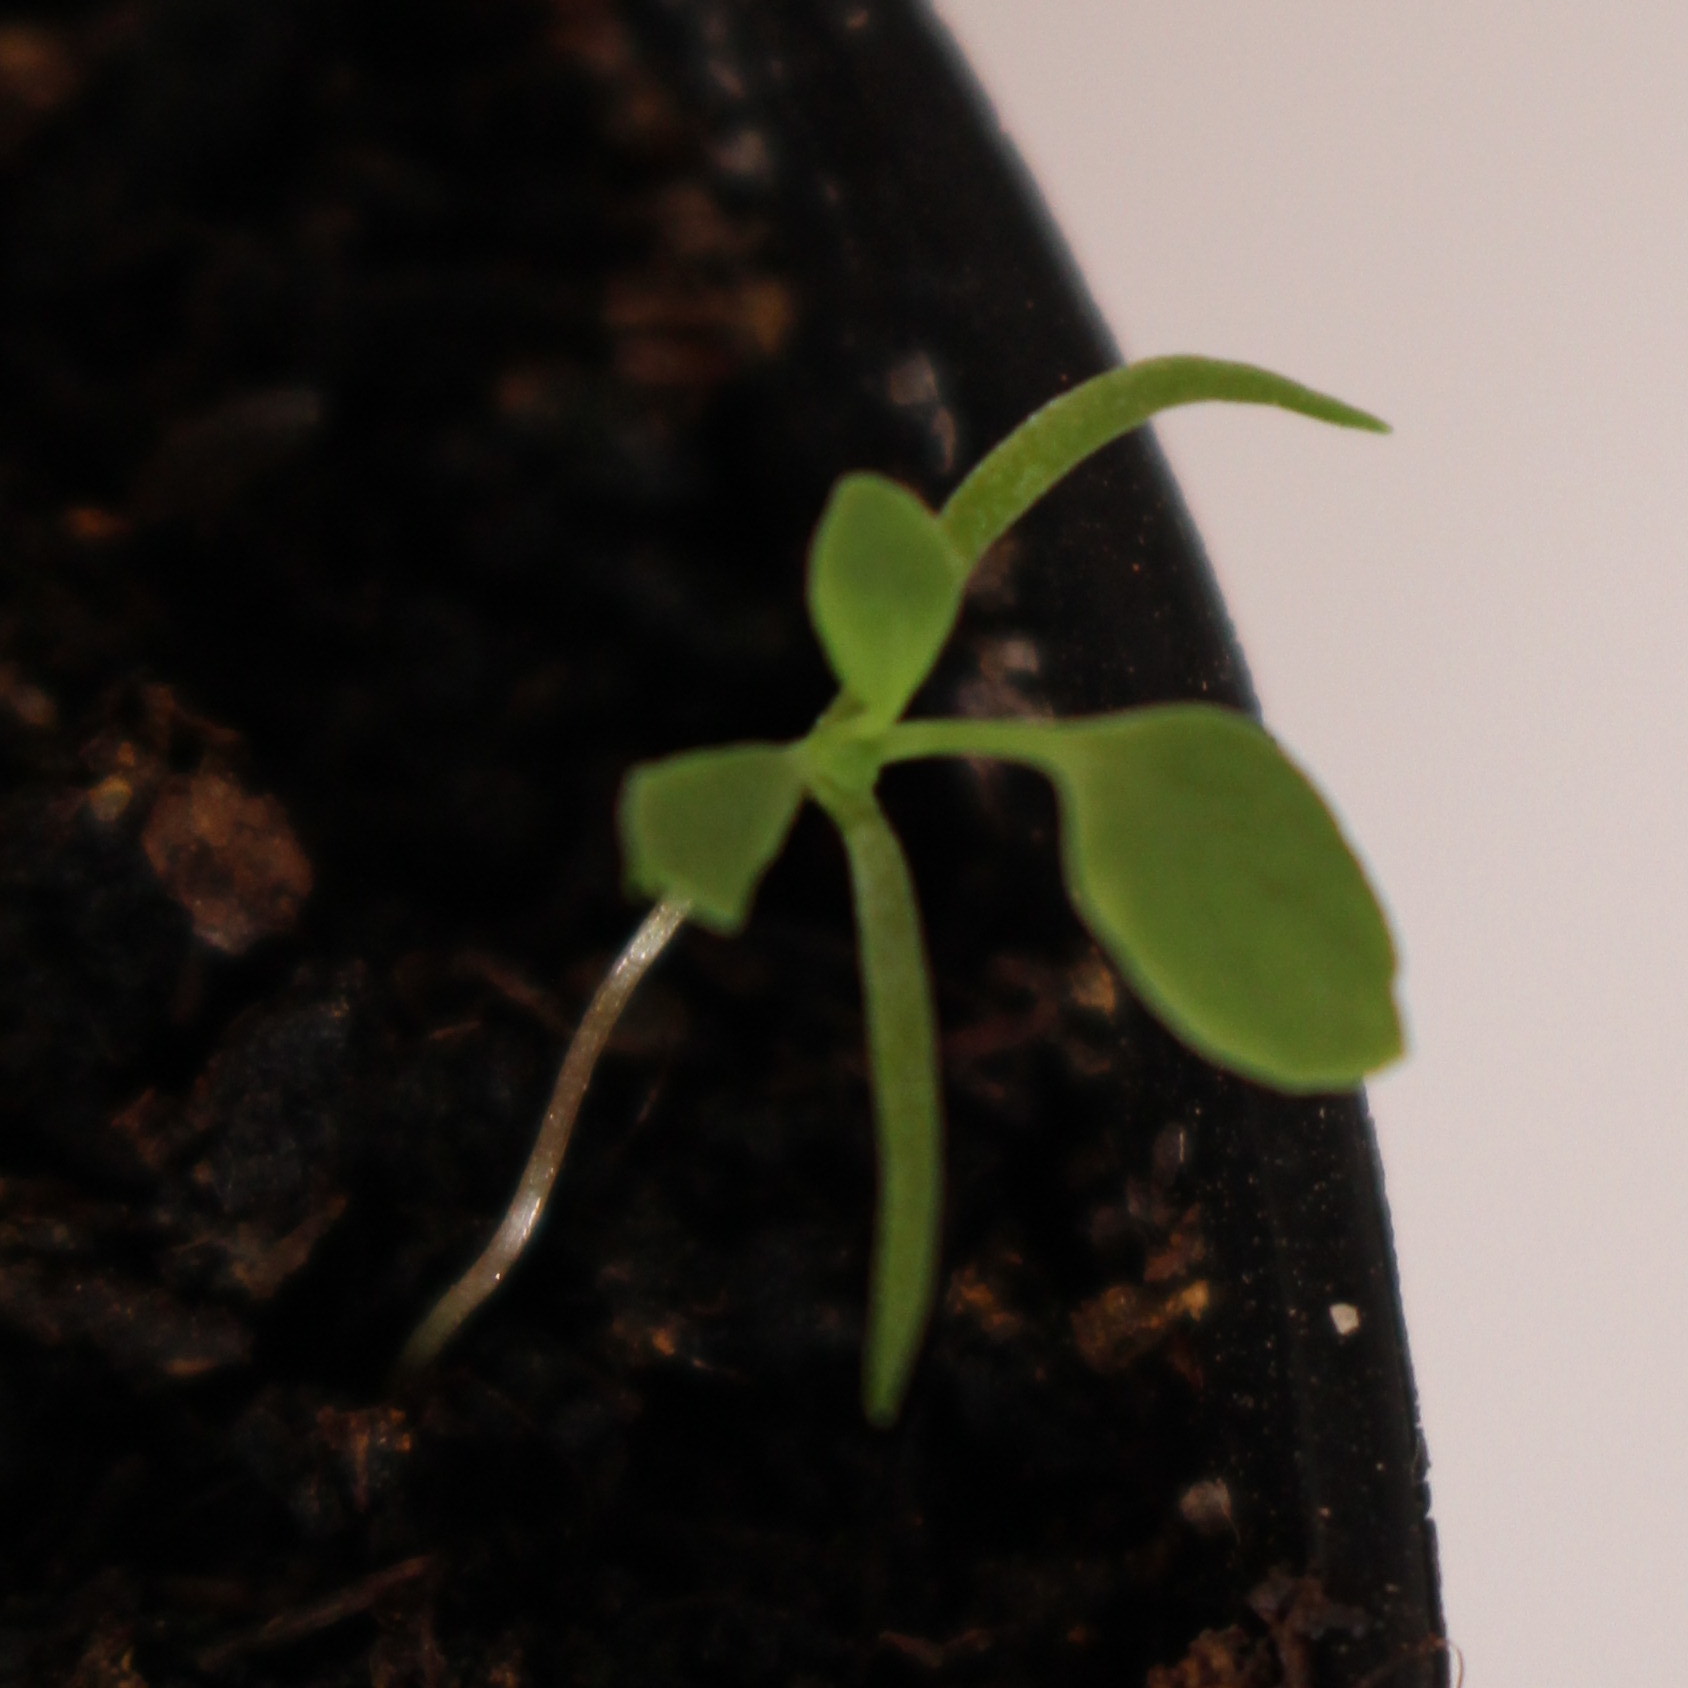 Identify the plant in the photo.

Papaver rhoeas
